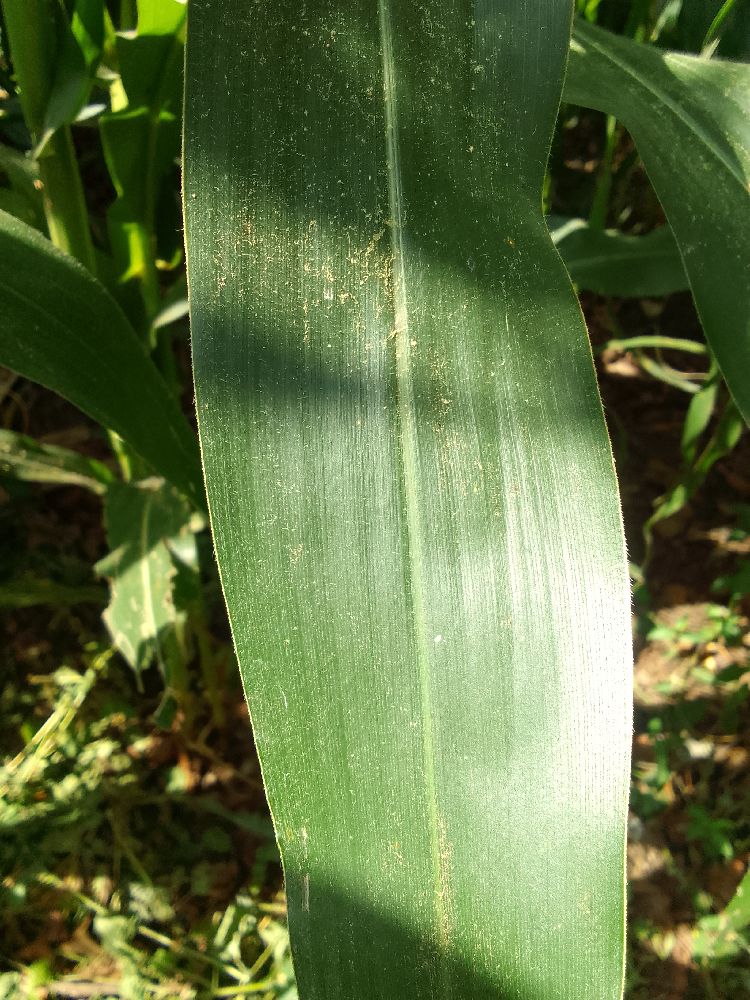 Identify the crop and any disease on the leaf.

maize, healthy
